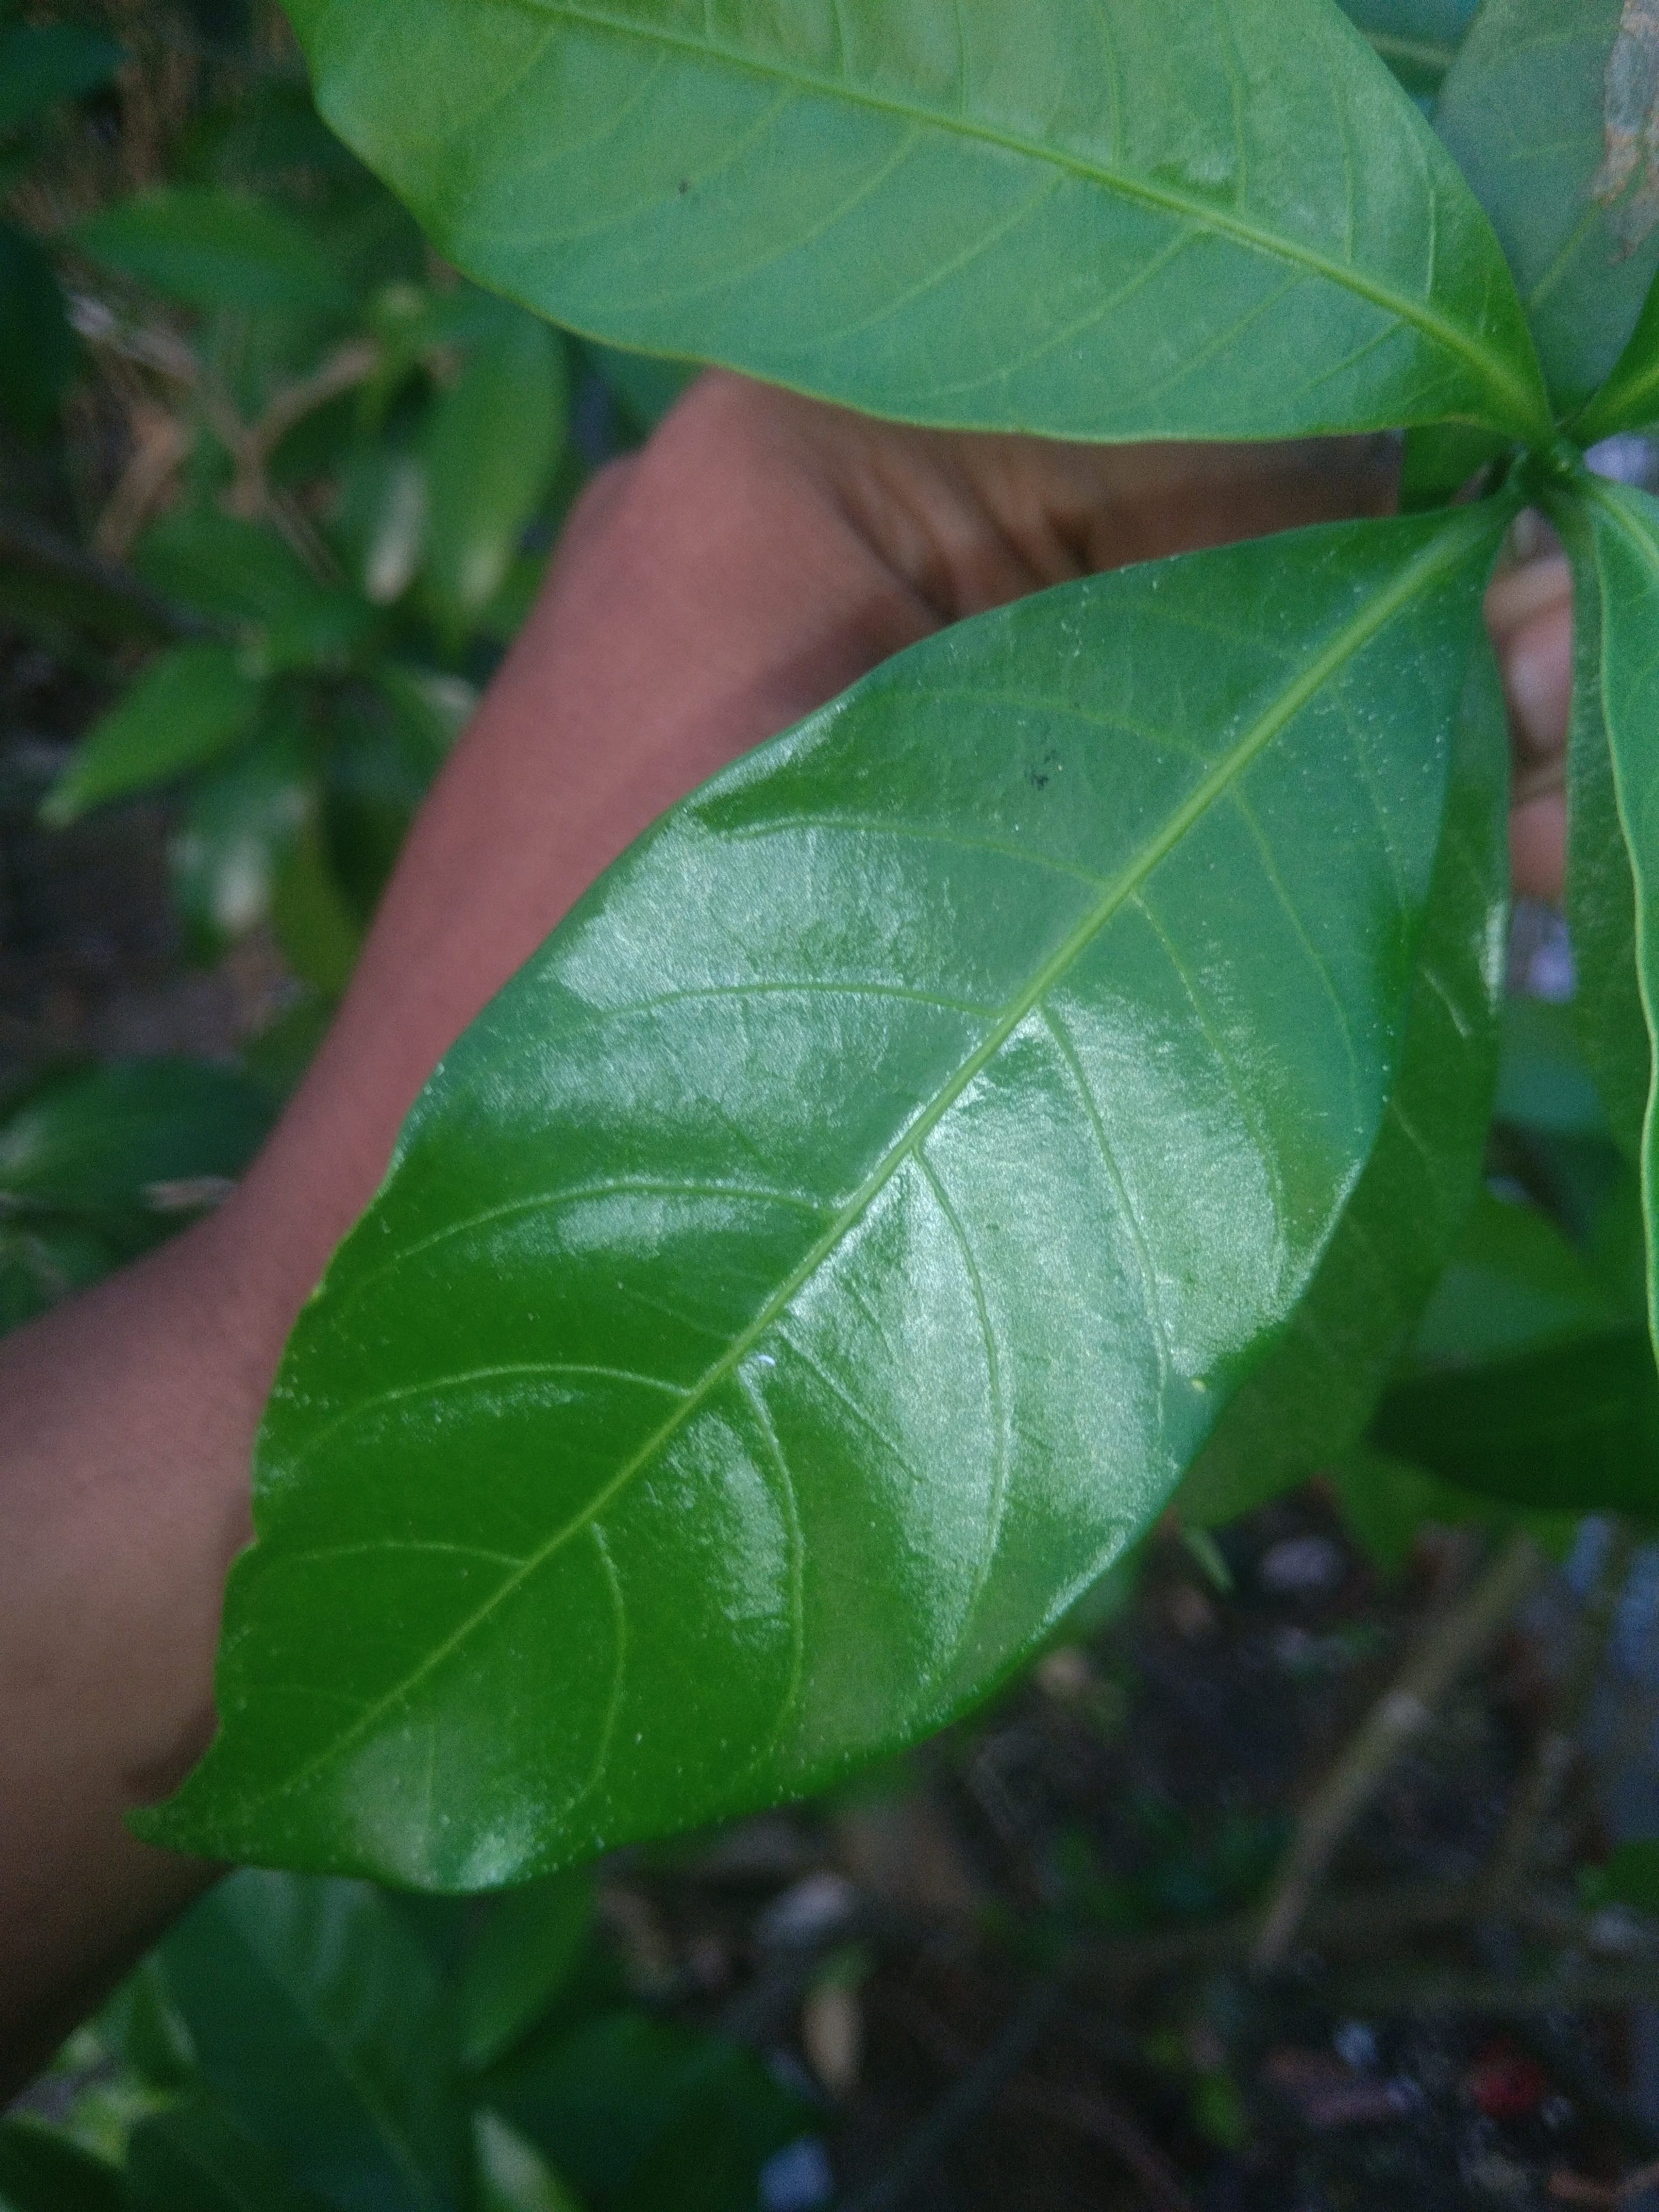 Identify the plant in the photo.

togor
